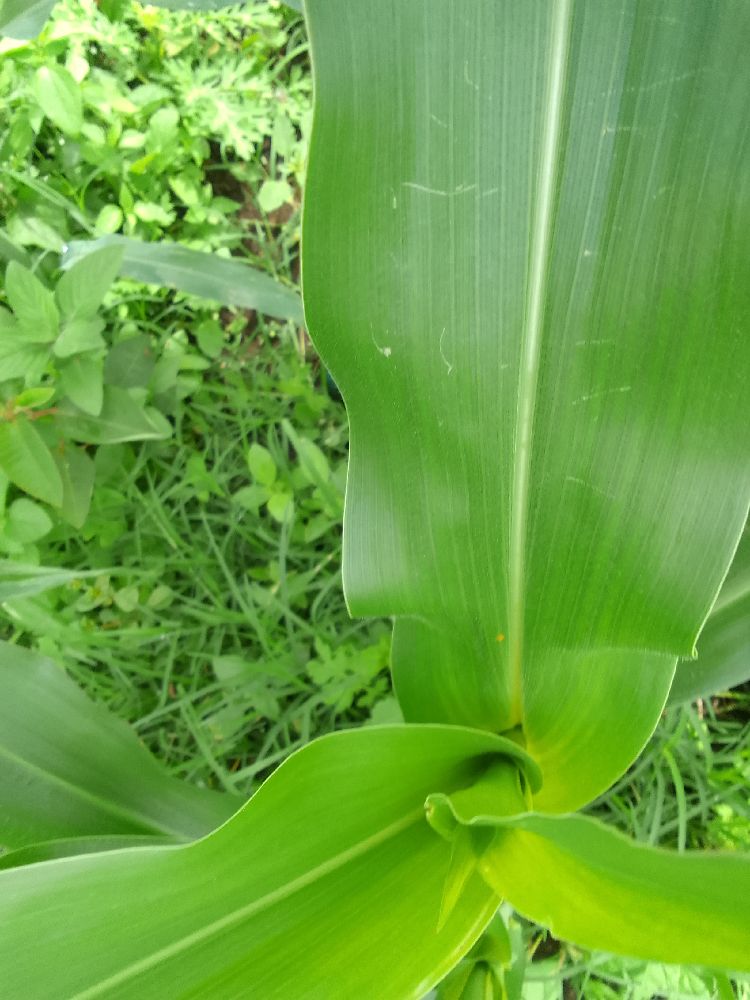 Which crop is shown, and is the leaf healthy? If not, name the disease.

maize, healthy
